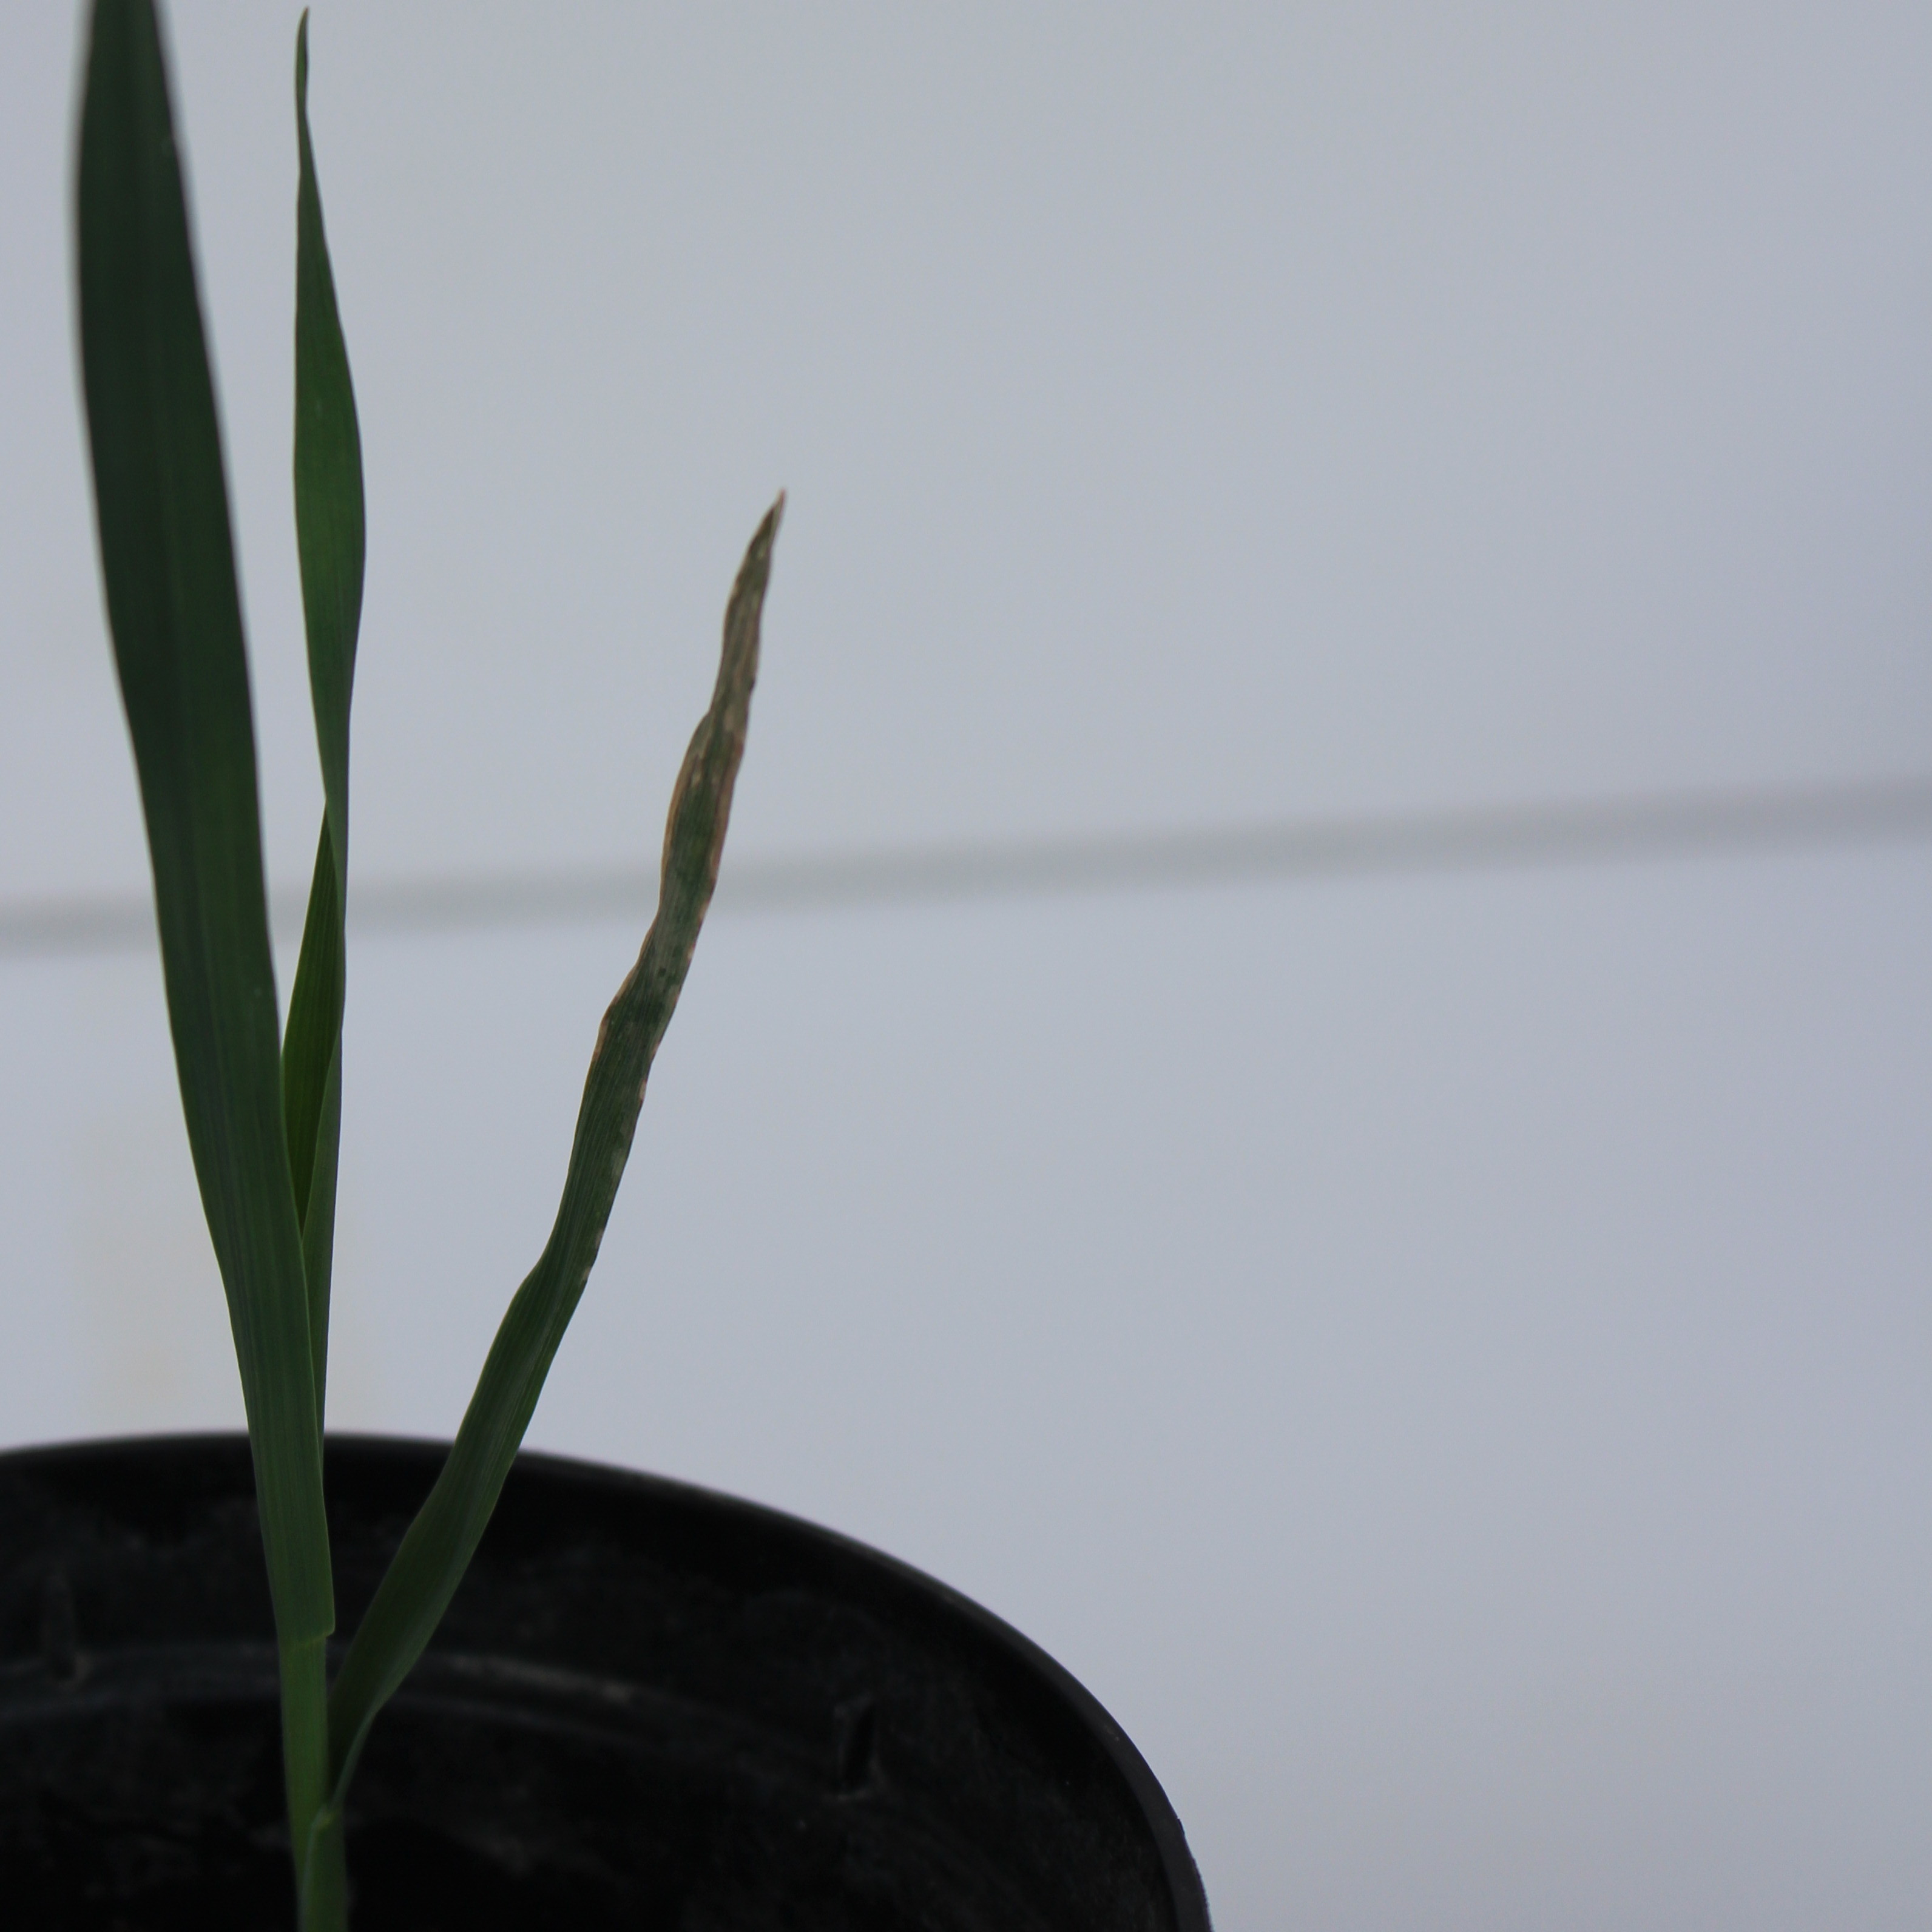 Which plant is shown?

Avena sterilis
